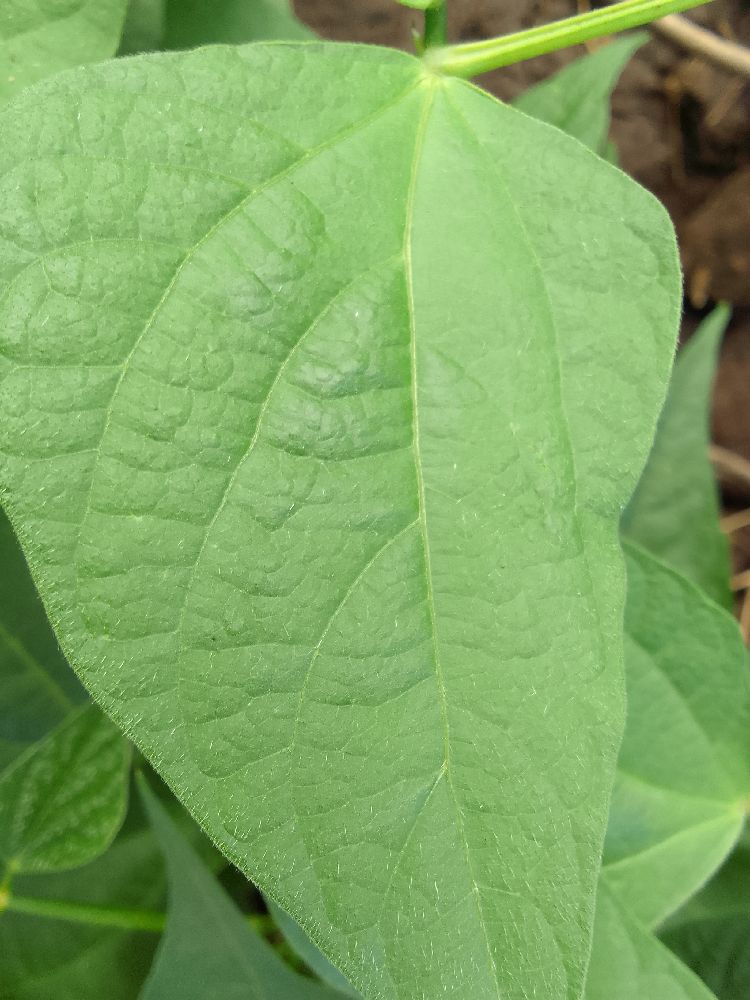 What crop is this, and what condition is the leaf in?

common bean, healthy
